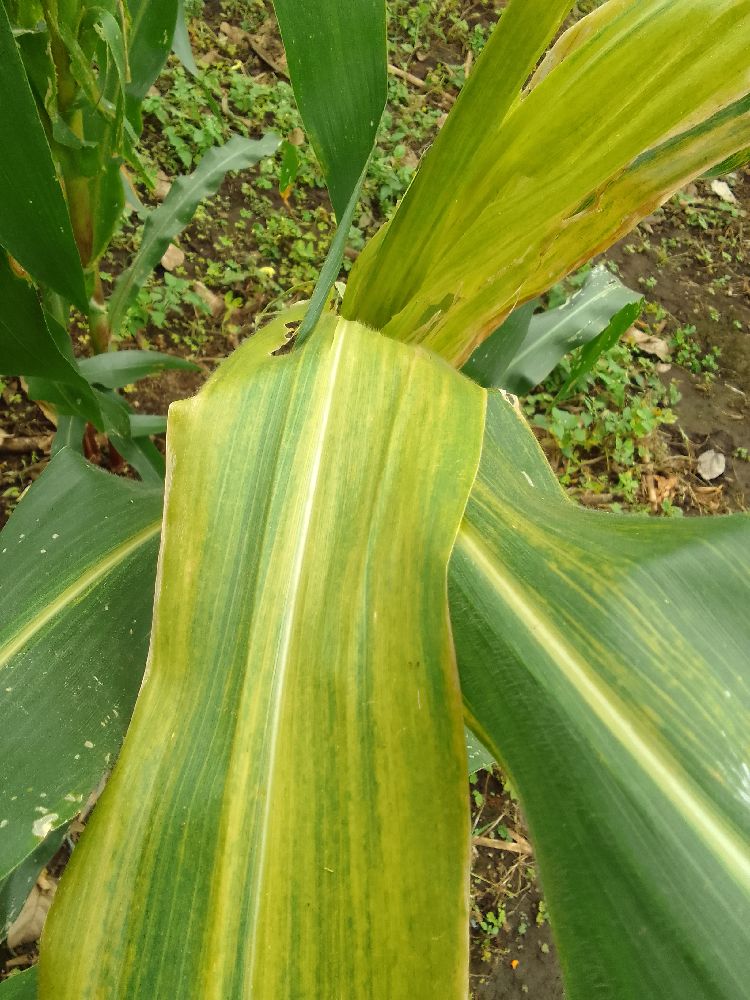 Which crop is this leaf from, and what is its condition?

maize, maize lethal necrosis
